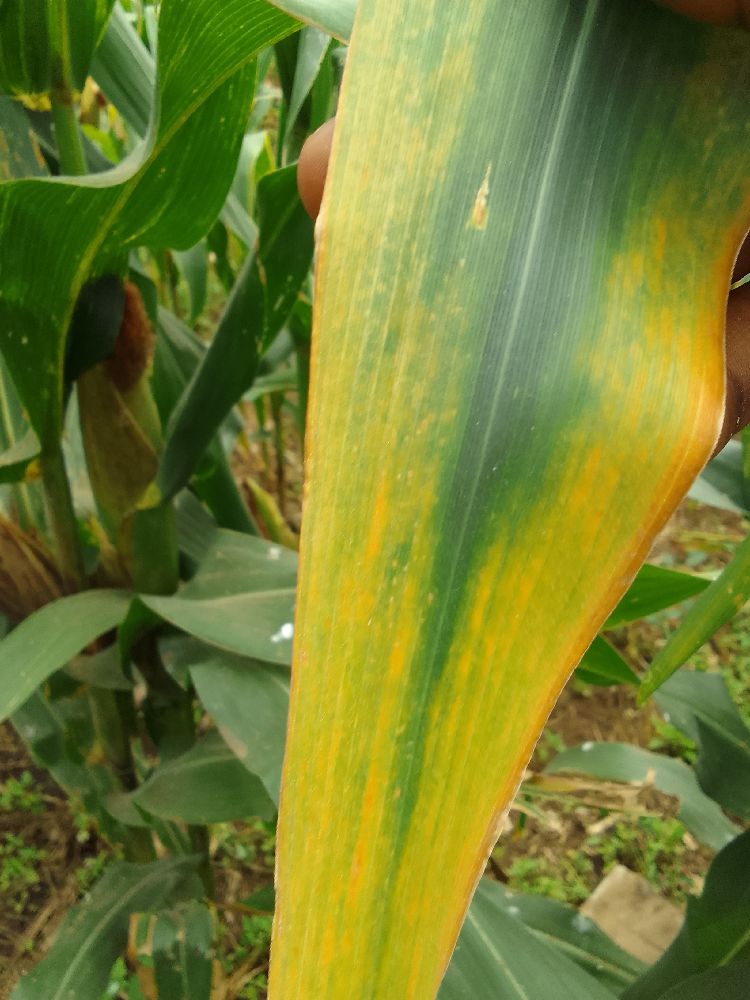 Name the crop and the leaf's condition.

maize, maize lethal necrosis
